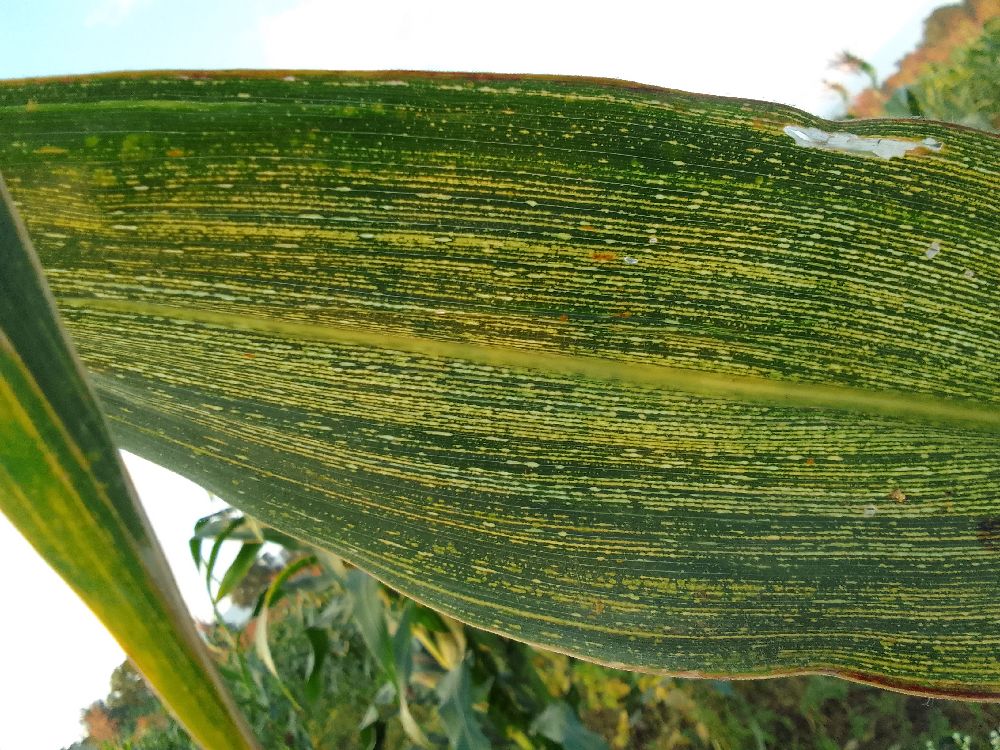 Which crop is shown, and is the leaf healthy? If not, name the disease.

maize, maize streak virus
